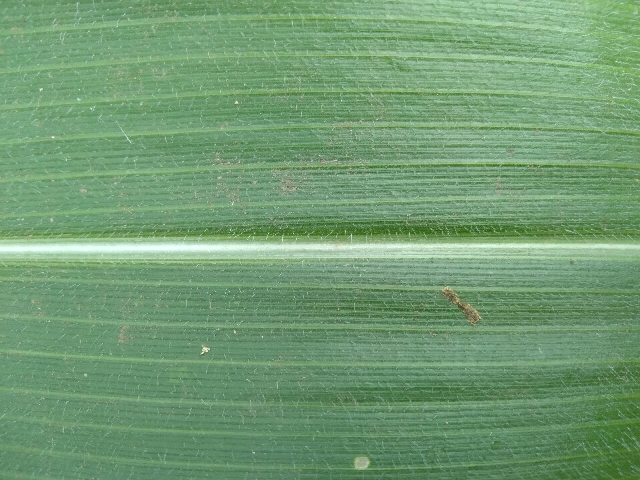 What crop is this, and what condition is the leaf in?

maize, healthy
